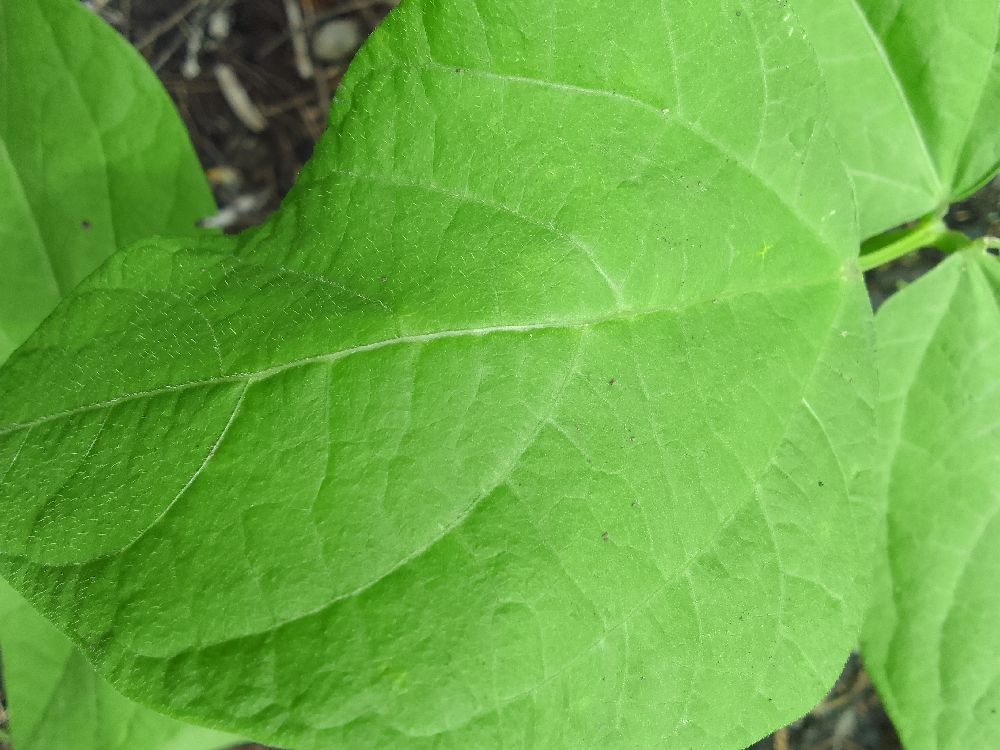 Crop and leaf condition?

common bean, healthy
